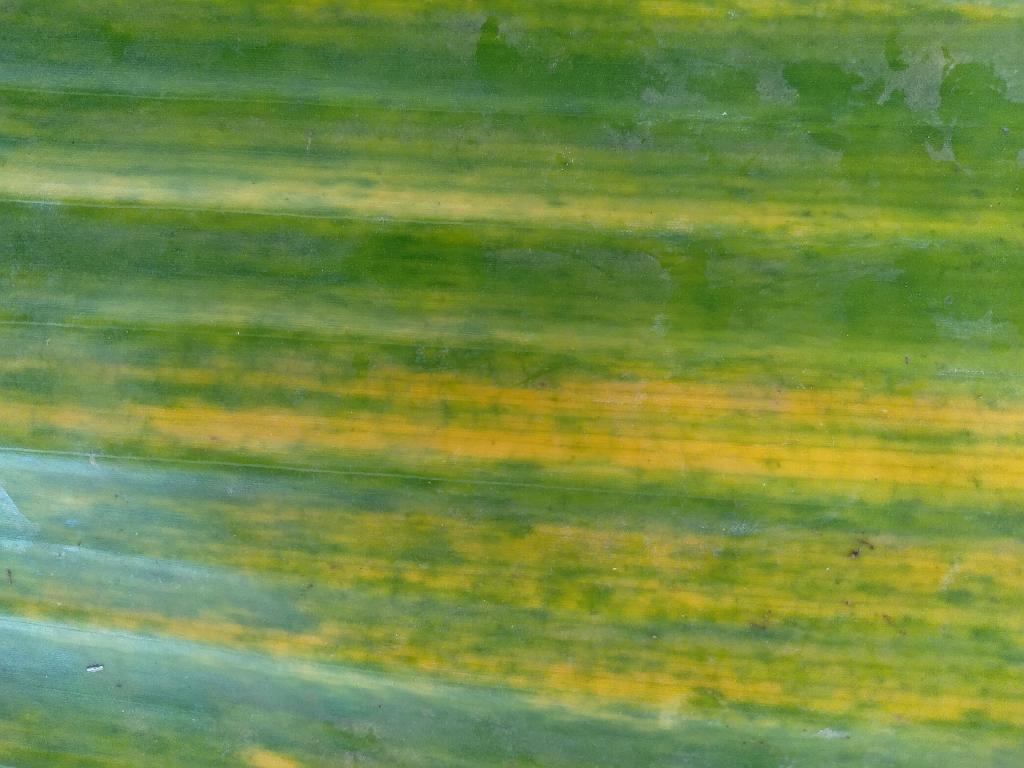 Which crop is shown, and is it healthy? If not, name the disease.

banana, fusarium wilt race 1
